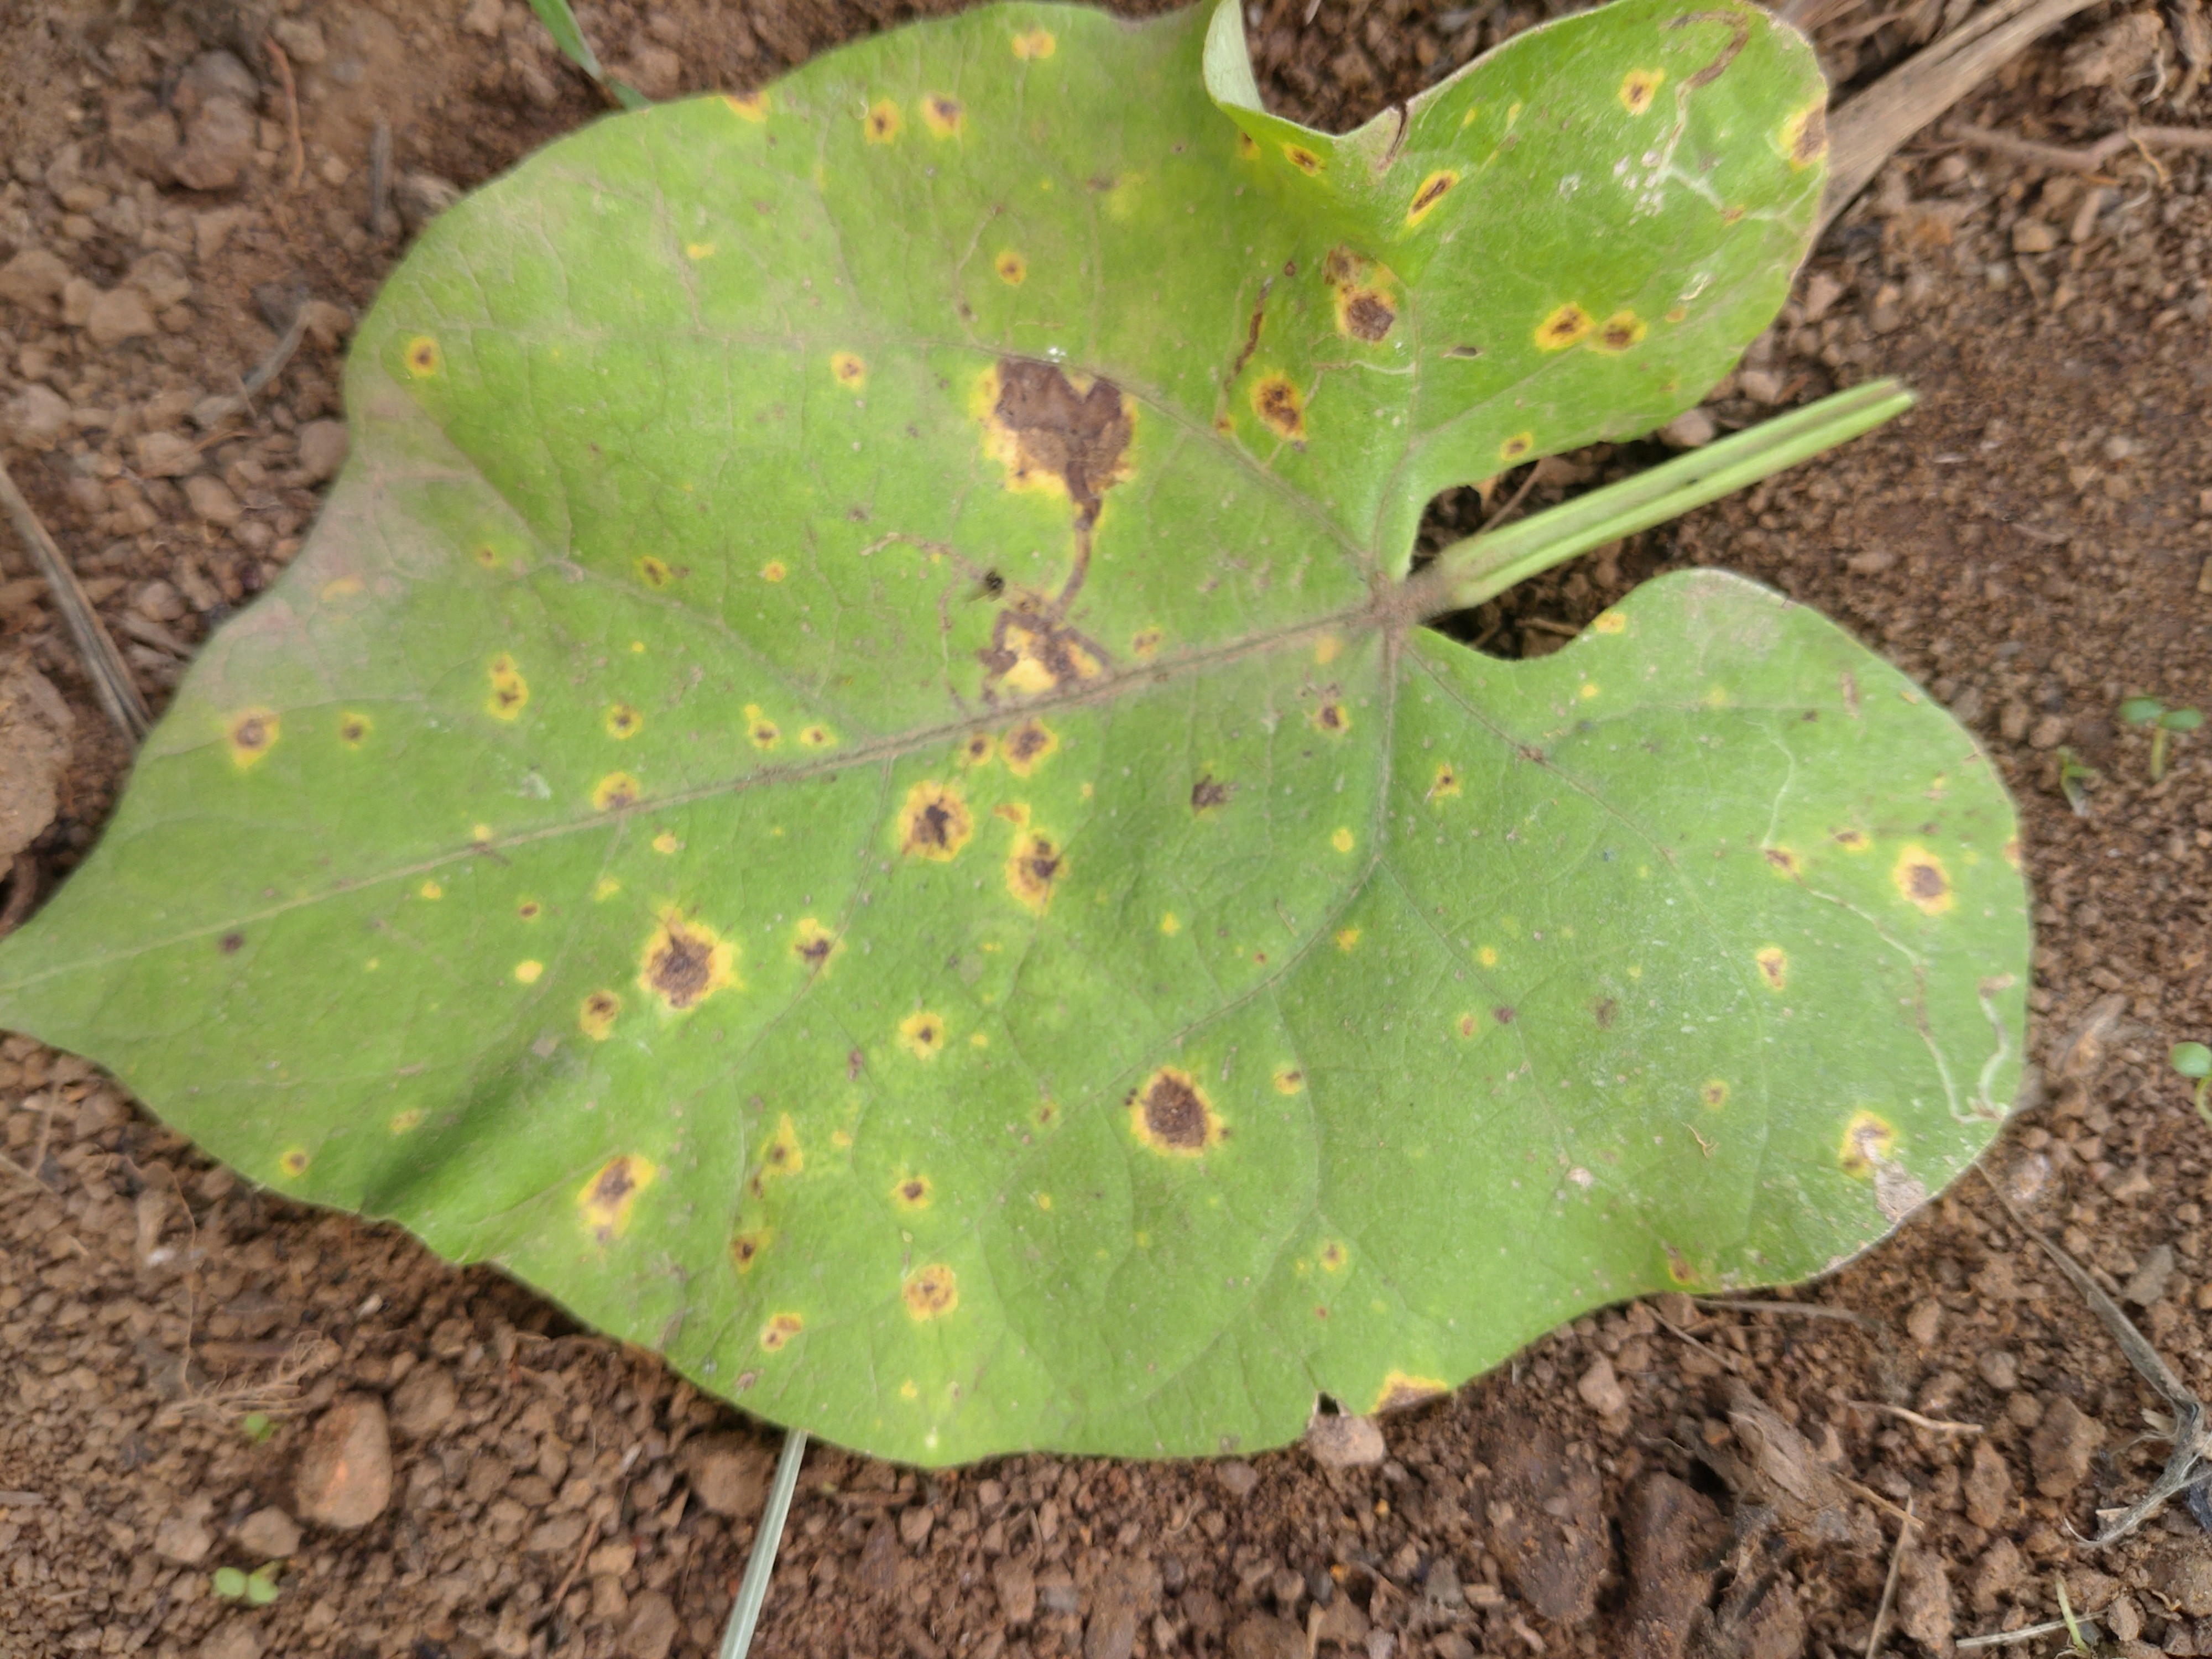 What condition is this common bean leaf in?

rust
